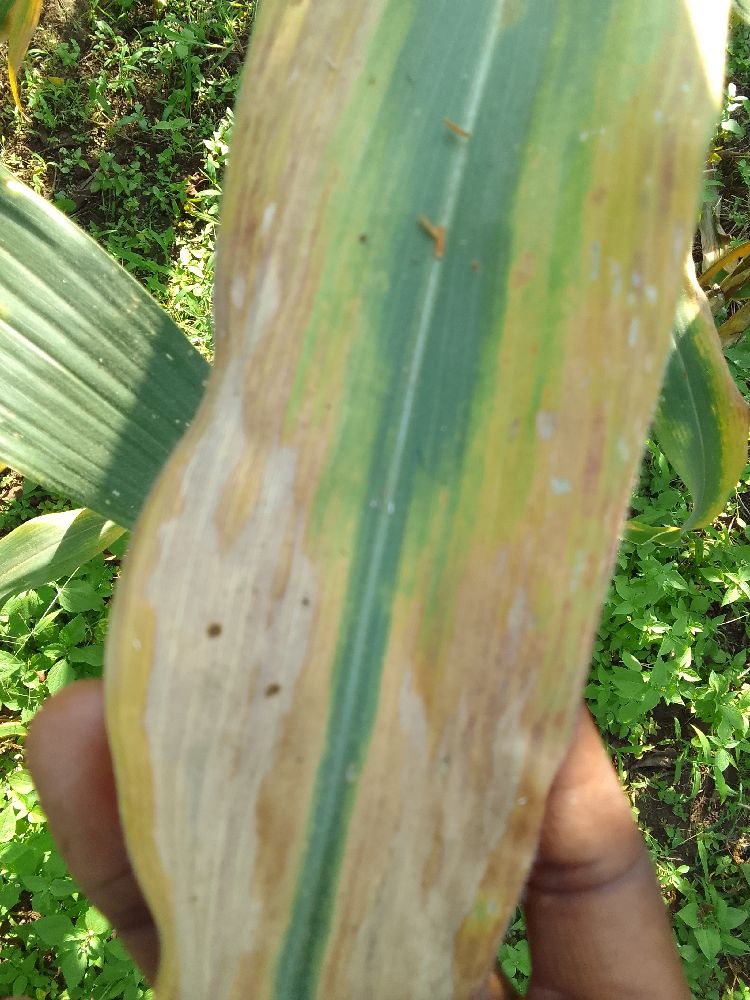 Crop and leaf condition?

maize, maize lethal necrosis
